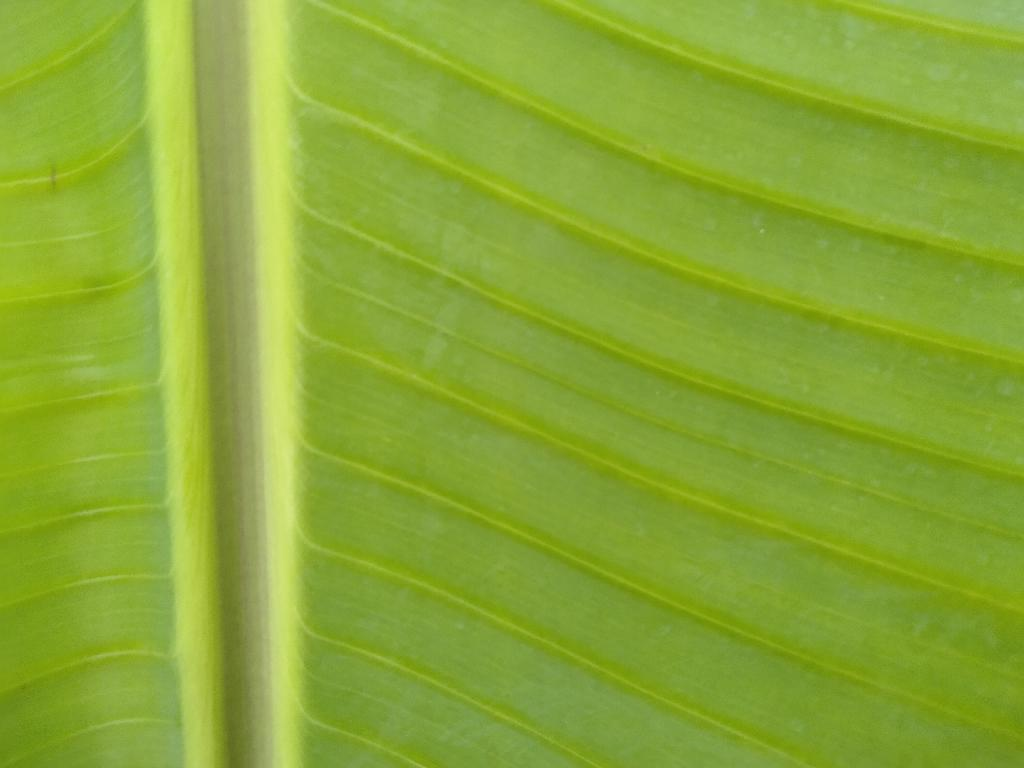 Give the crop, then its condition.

banana, healthy
